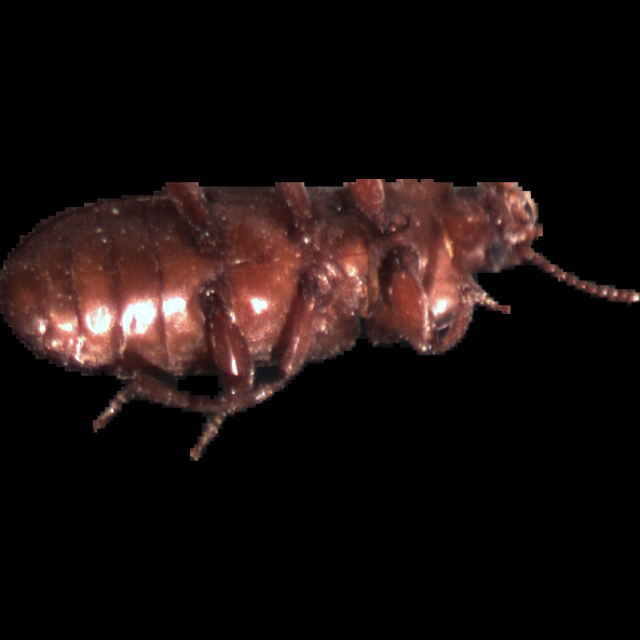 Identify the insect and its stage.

mealworm beetle
